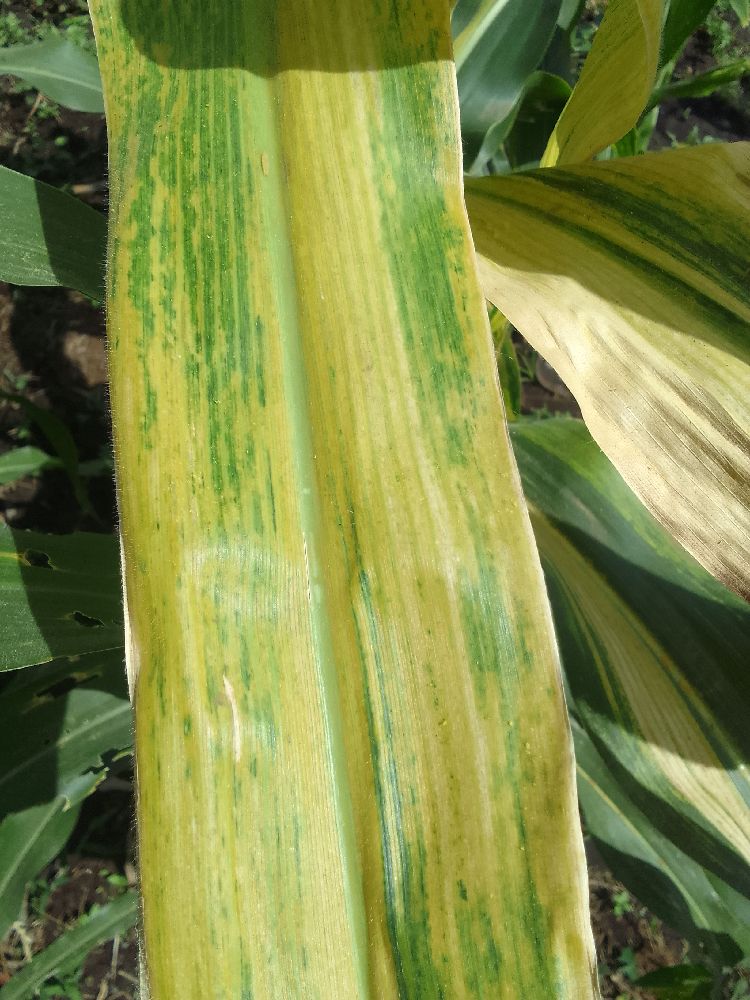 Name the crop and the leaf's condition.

maize, maize lethal necrosis
